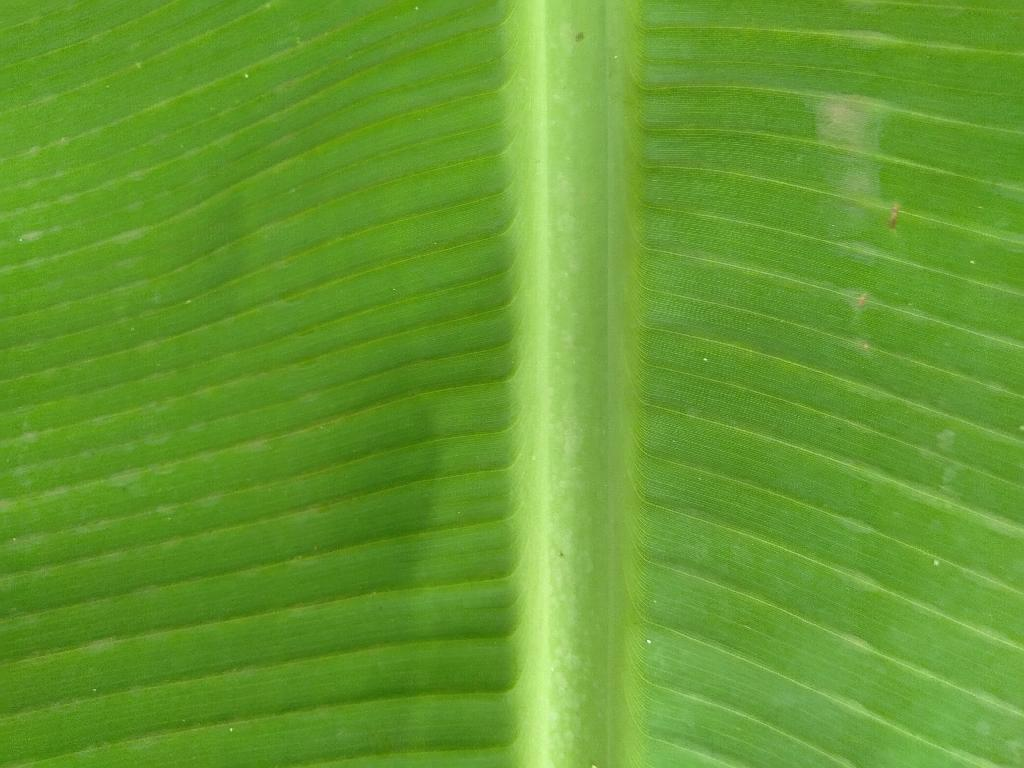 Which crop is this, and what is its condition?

banana, healthy
